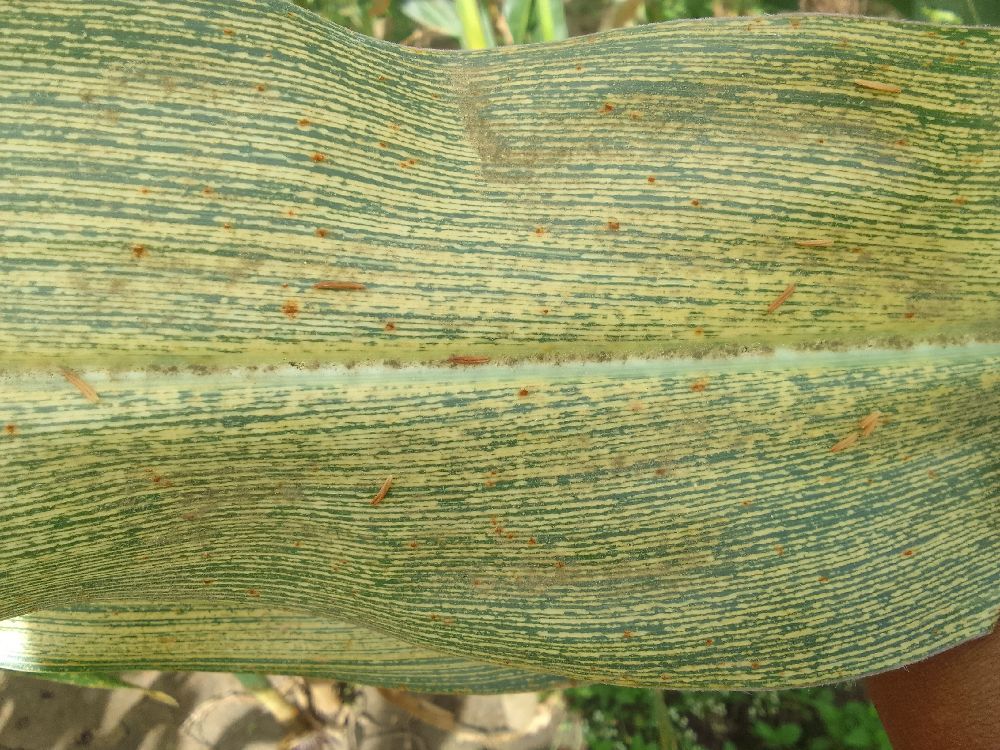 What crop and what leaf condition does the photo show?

maize, maize streak virus
